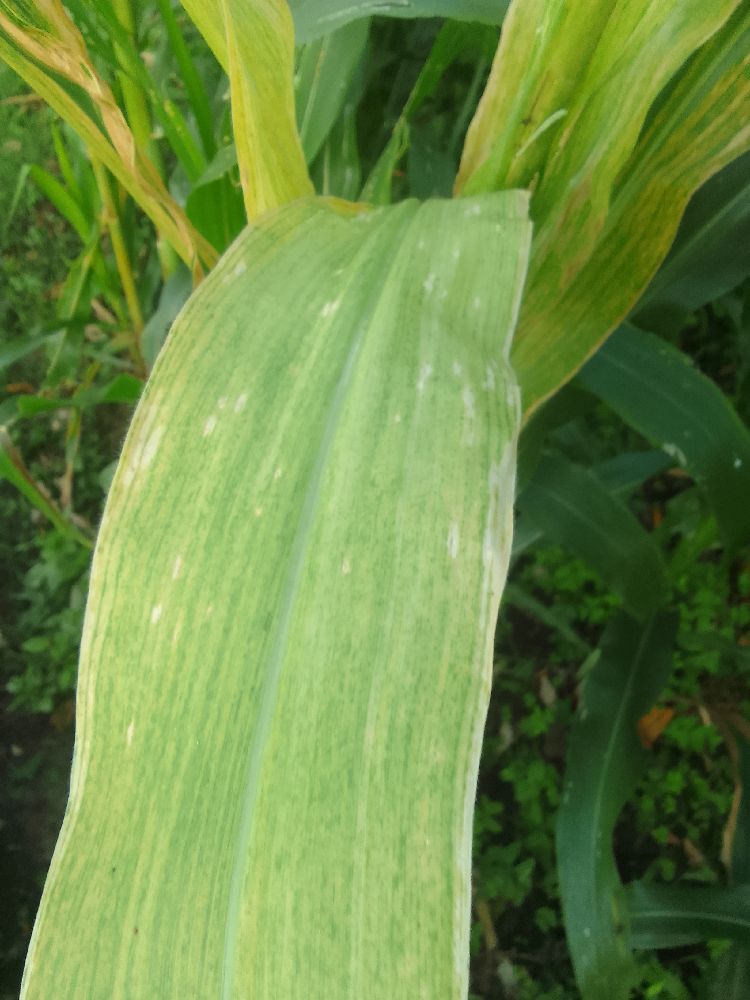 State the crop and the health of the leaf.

maize, maize lethal necrosis
